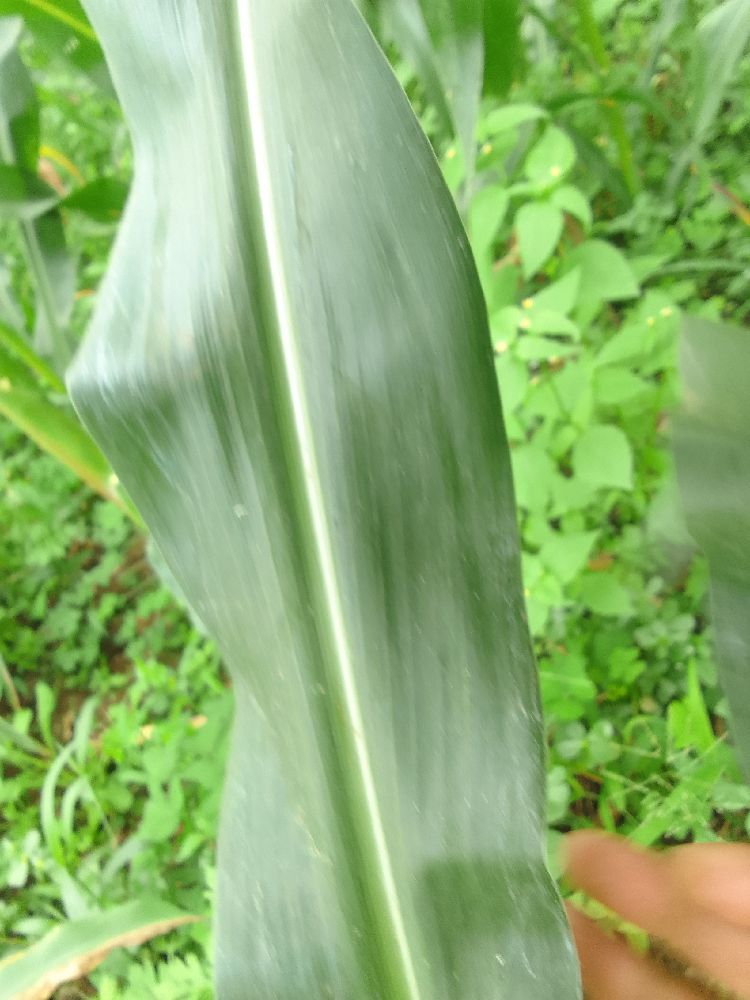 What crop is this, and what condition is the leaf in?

maize, healthy
